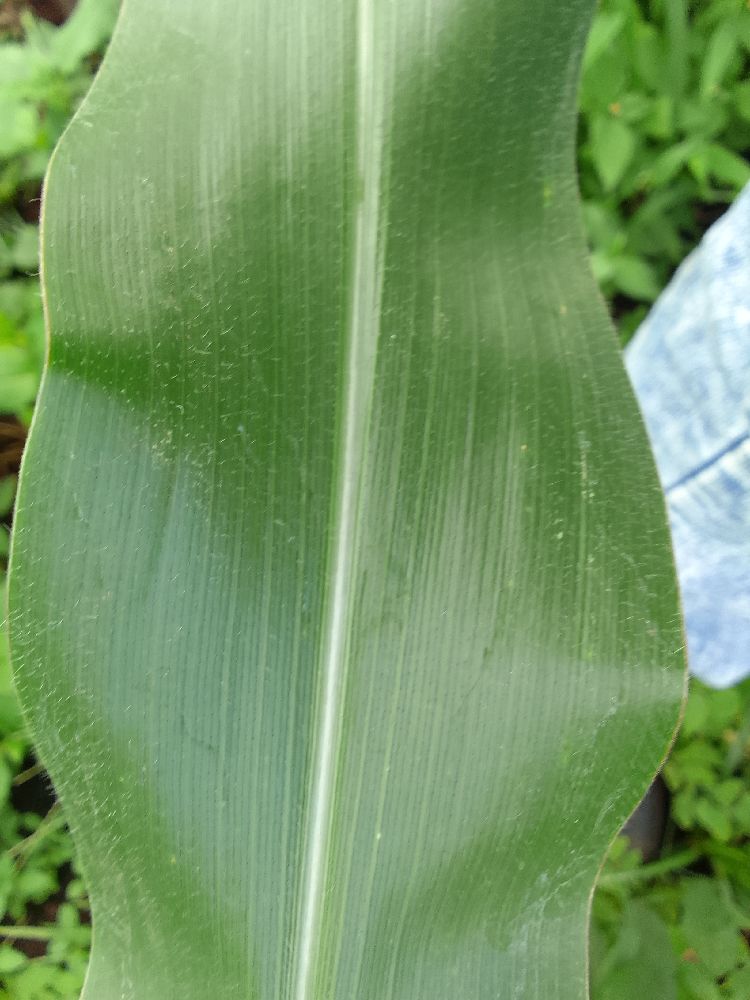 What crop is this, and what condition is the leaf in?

maize, healthy
